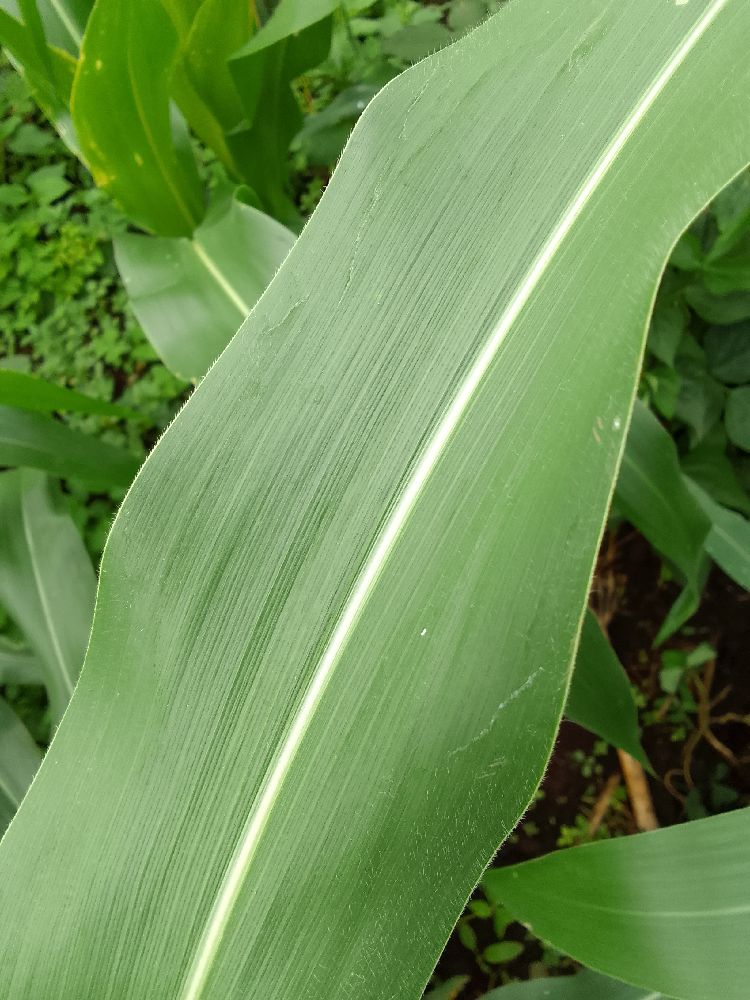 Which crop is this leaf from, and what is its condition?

maize, healthy
